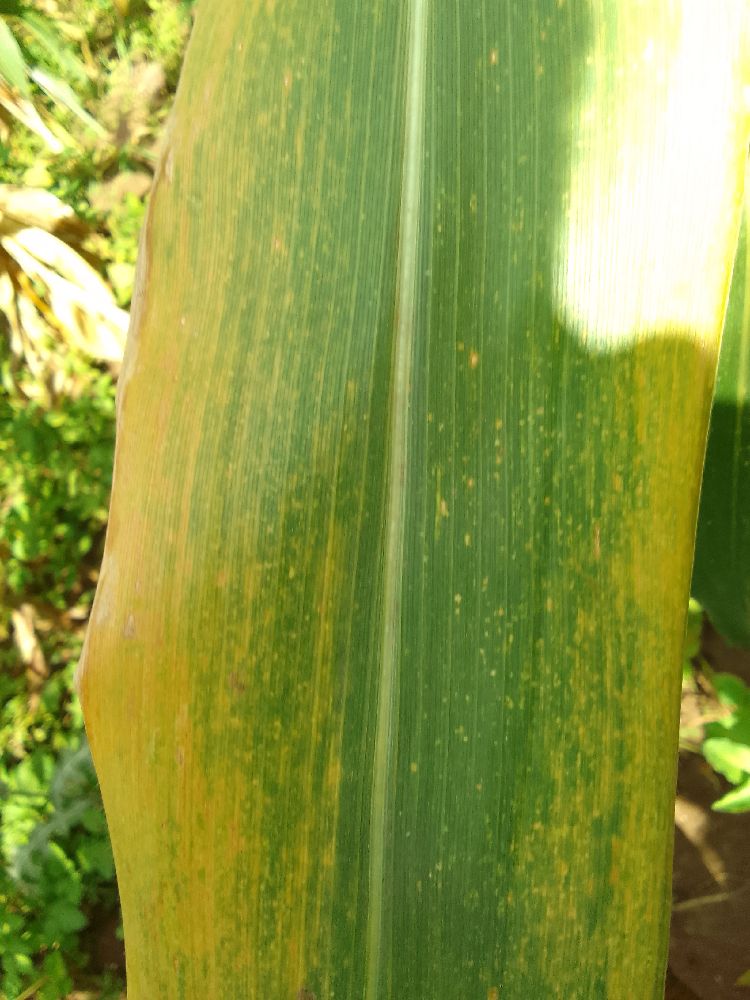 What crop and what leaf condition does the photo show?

maize, maize lethal necrosis
